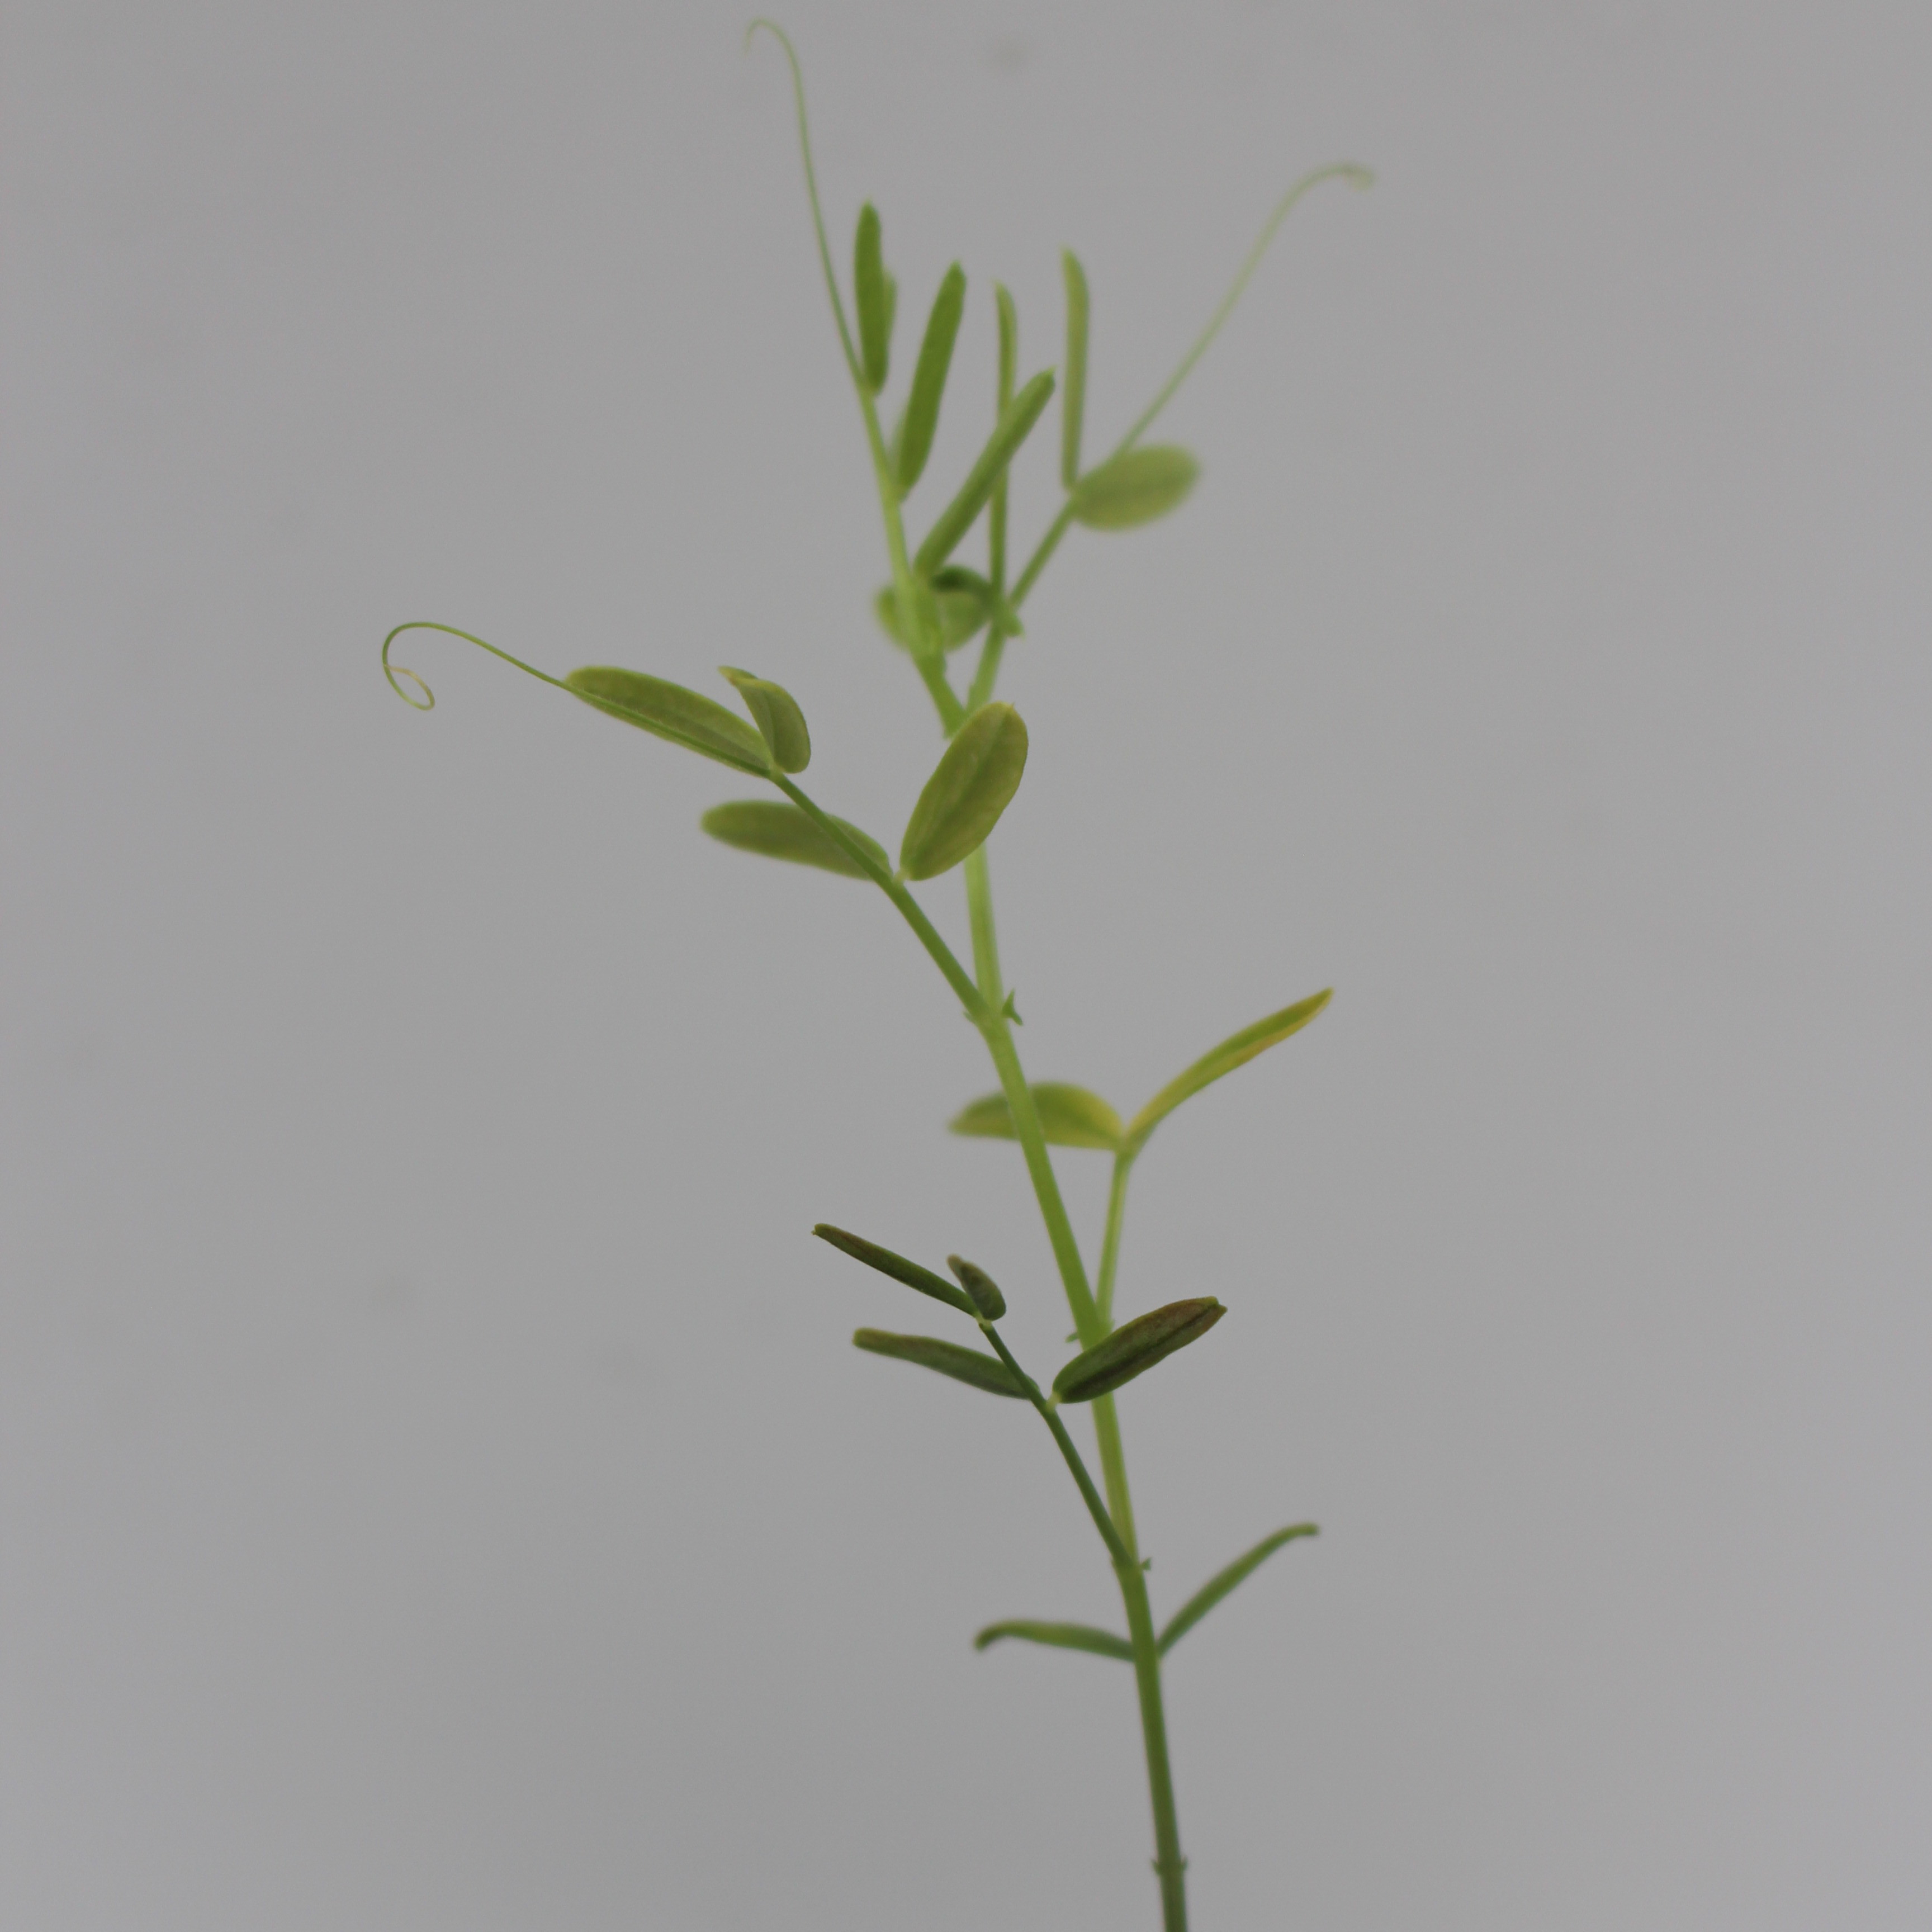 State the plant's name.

Vicia sativa
